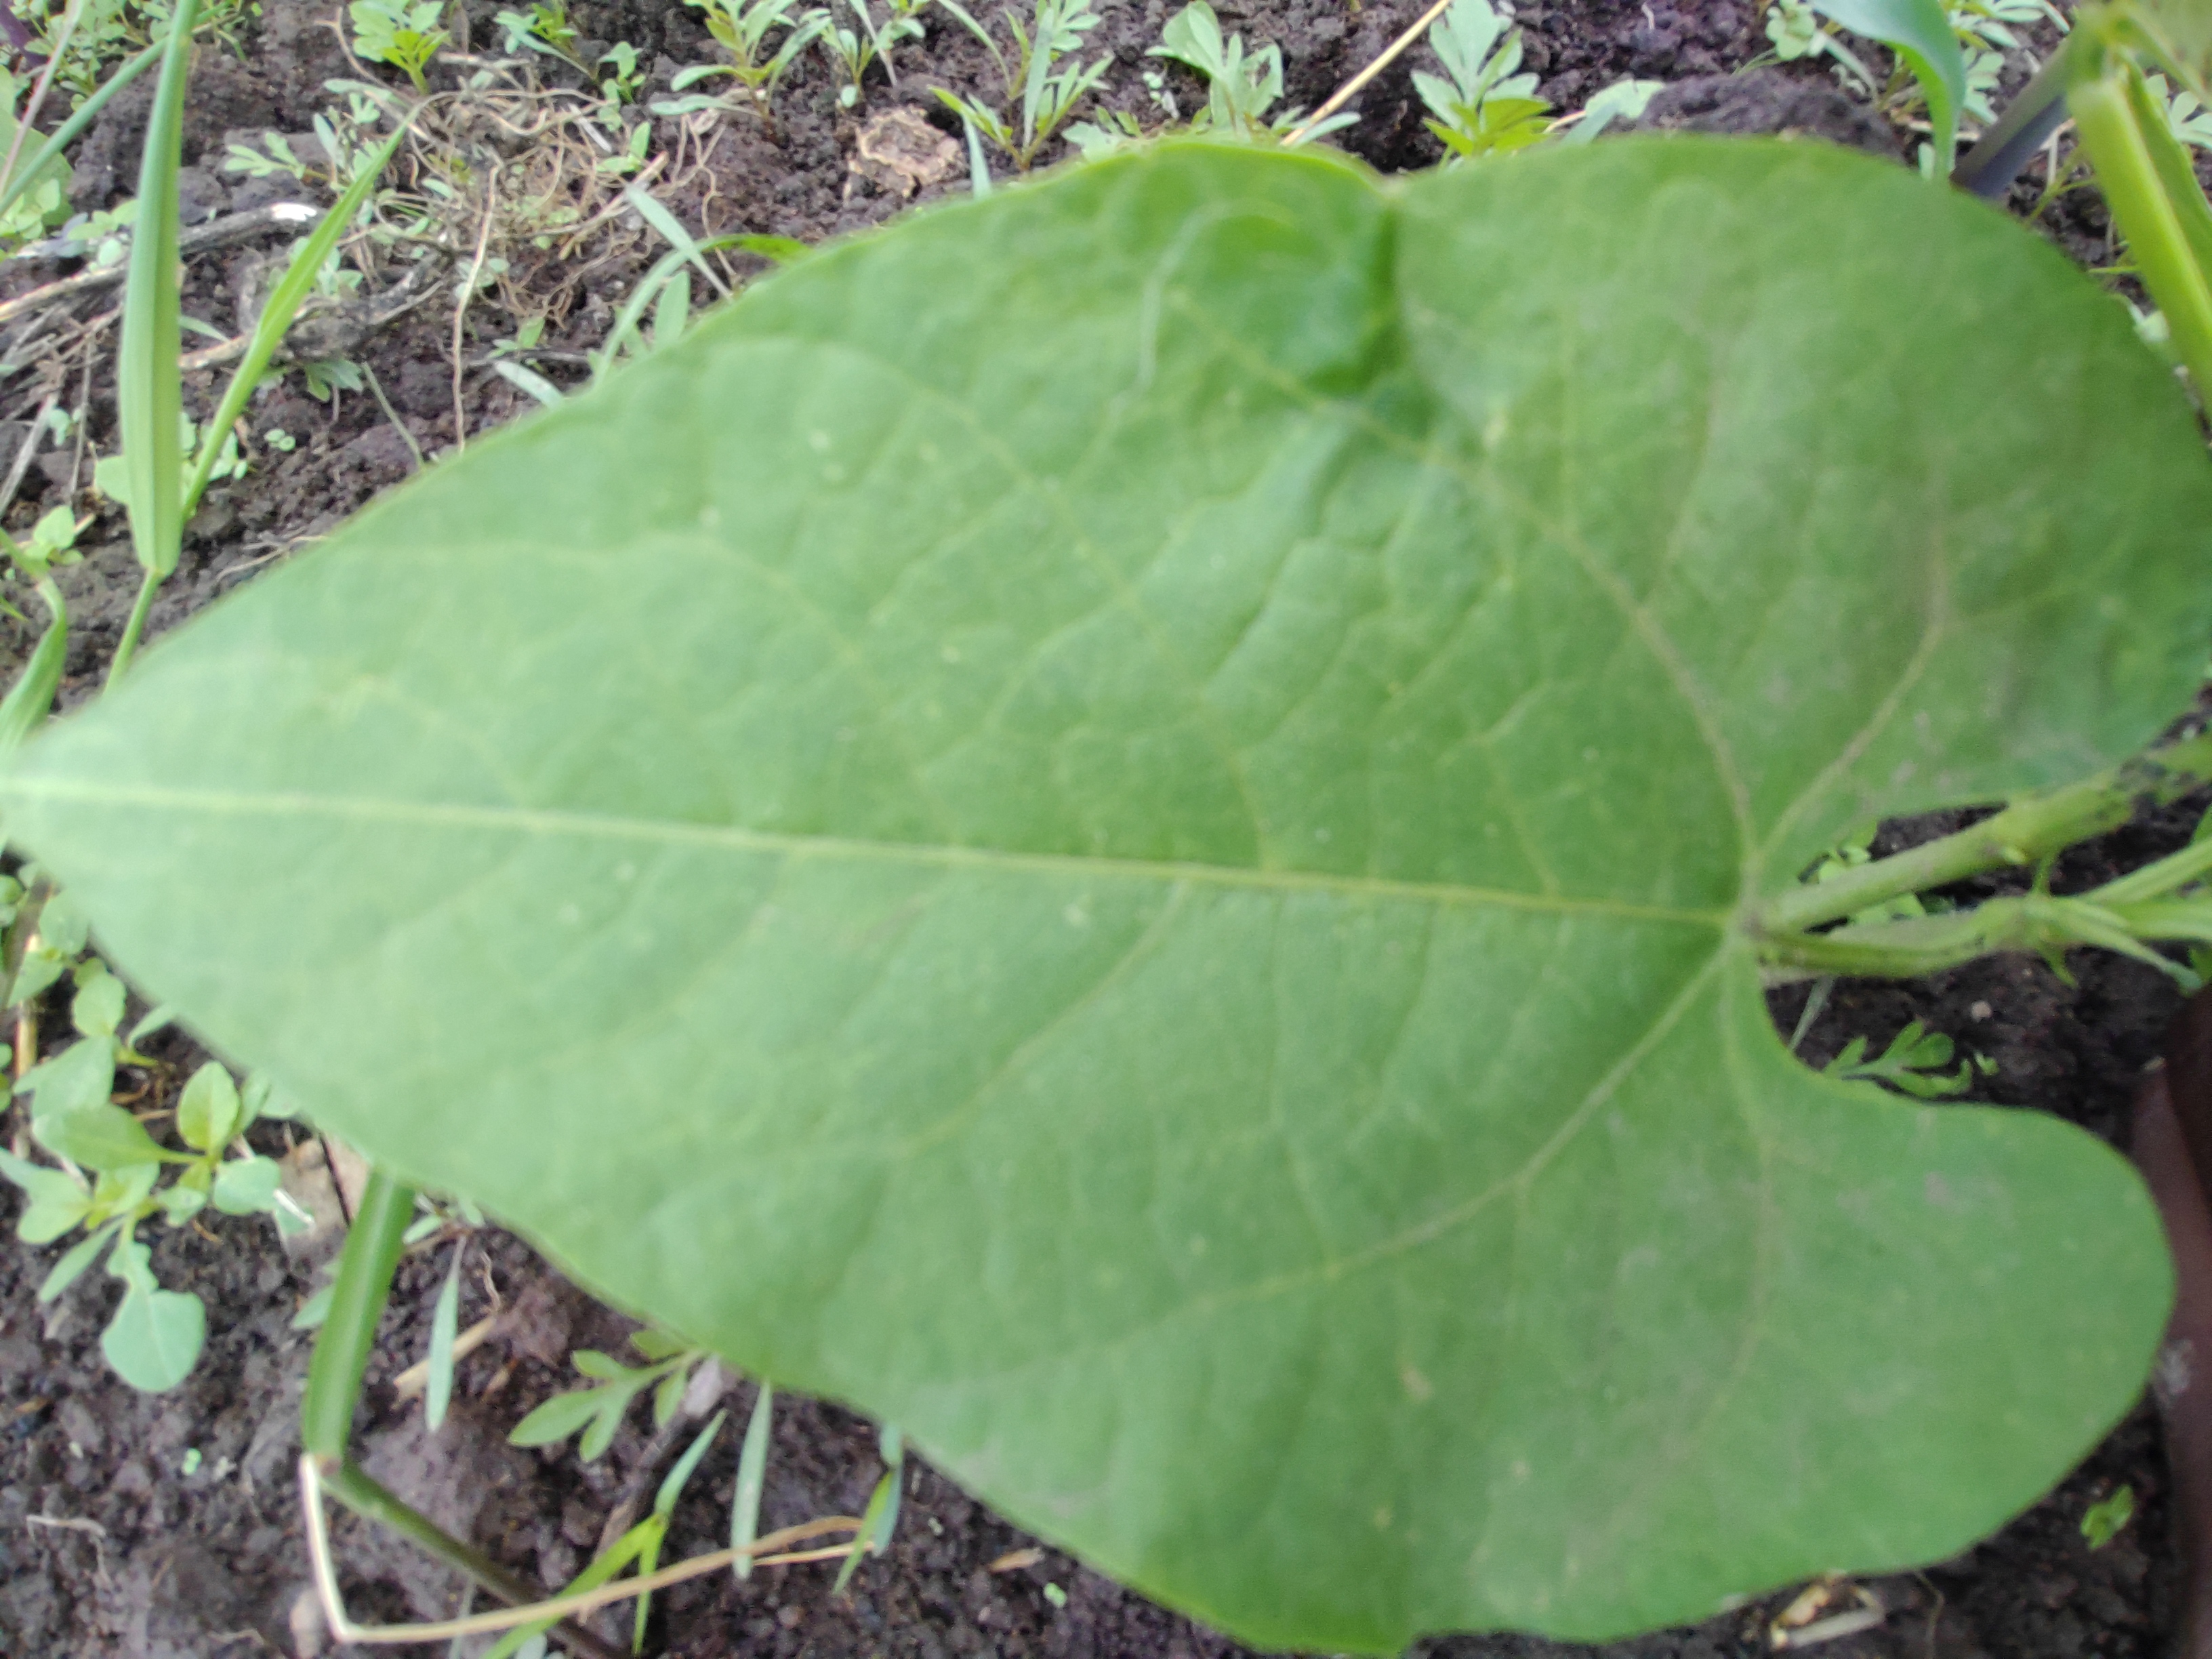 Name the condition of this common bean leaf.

healthy
